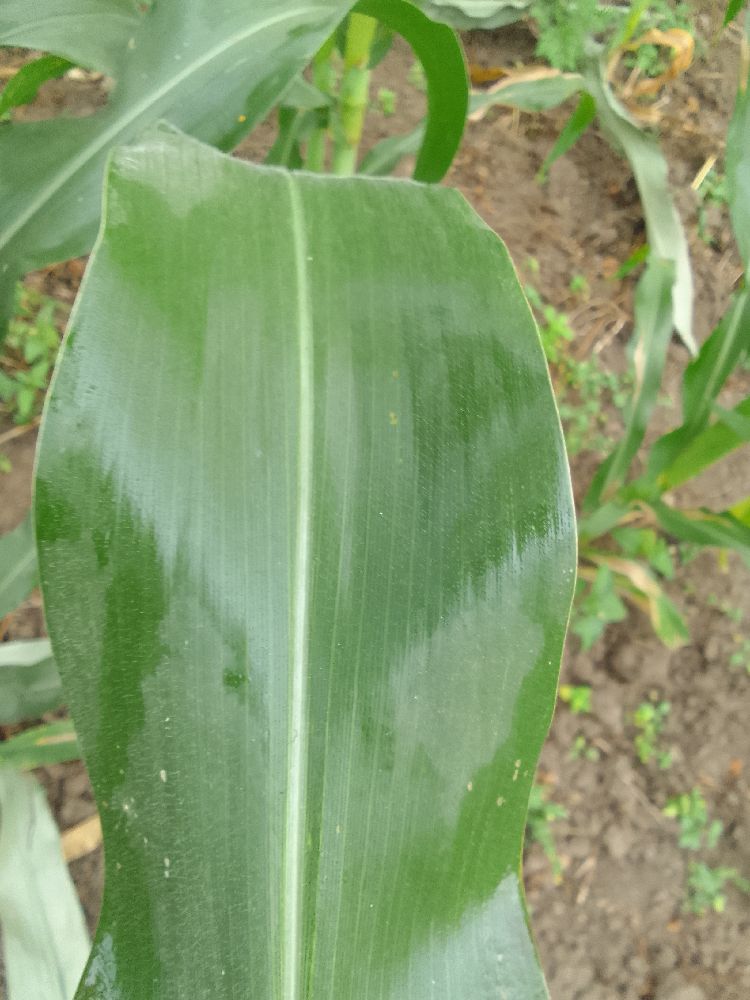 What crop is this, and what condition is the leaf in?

maize, healthy
